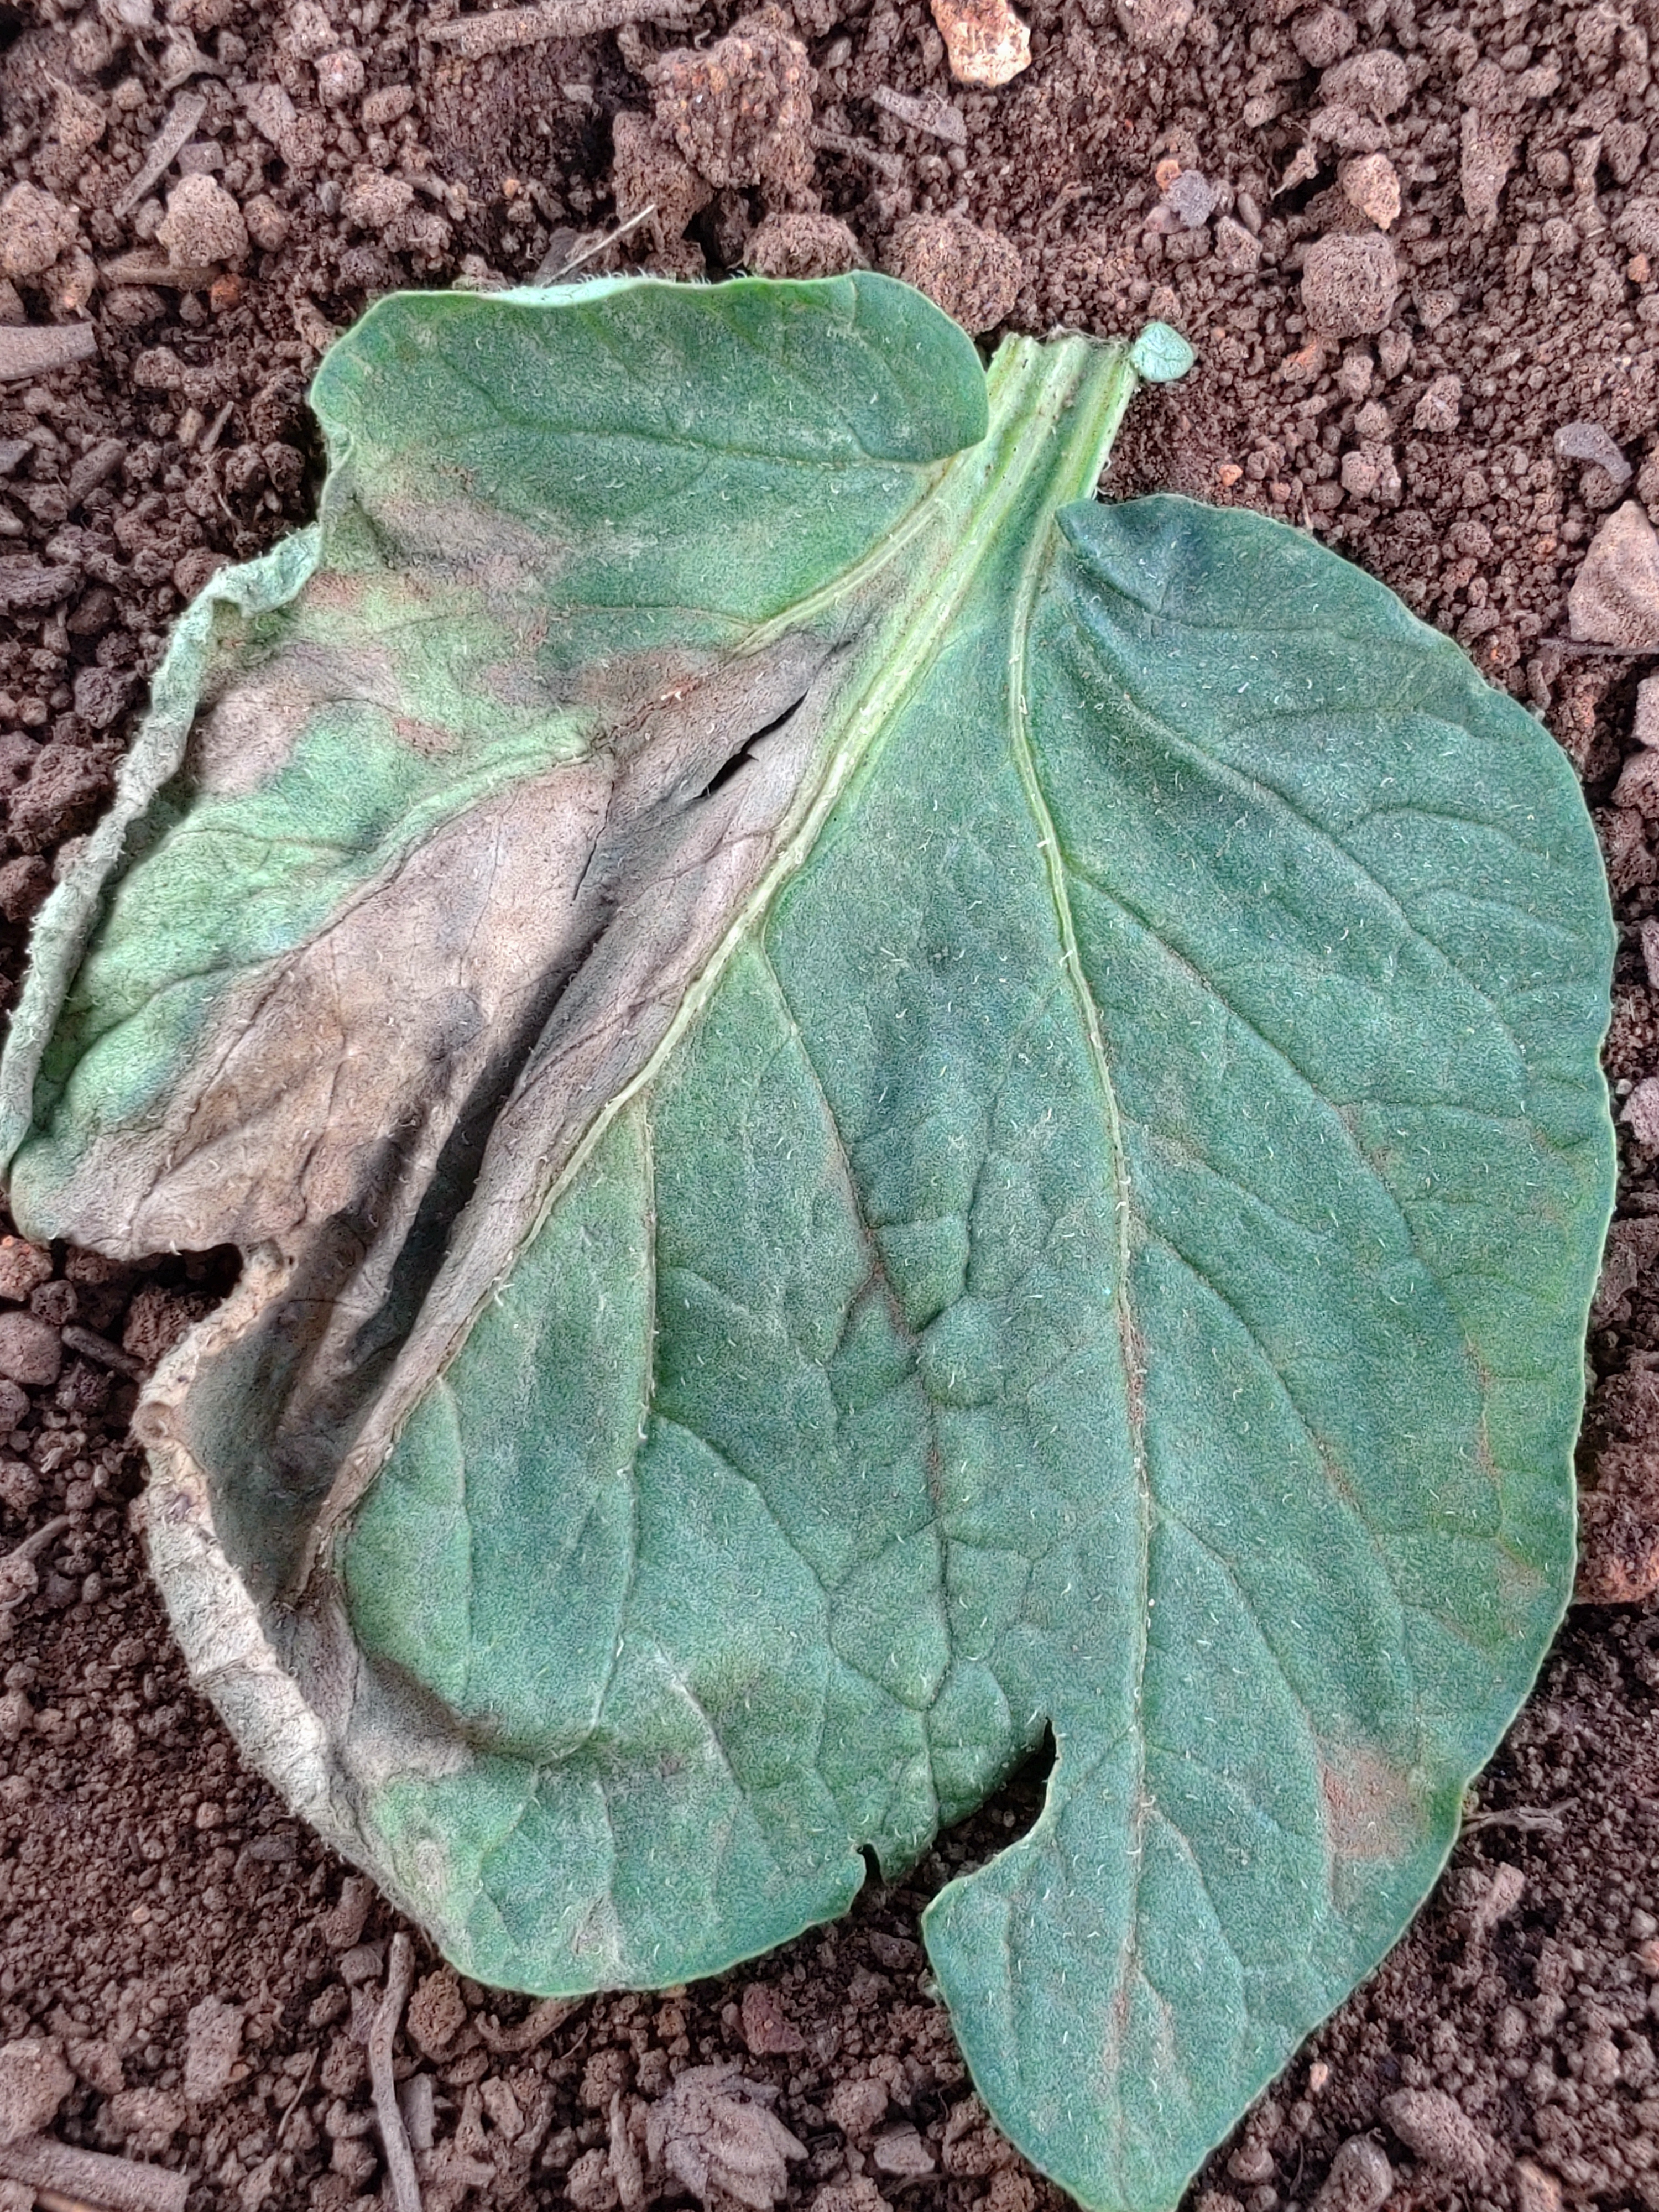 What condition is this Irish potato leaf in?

early blight
